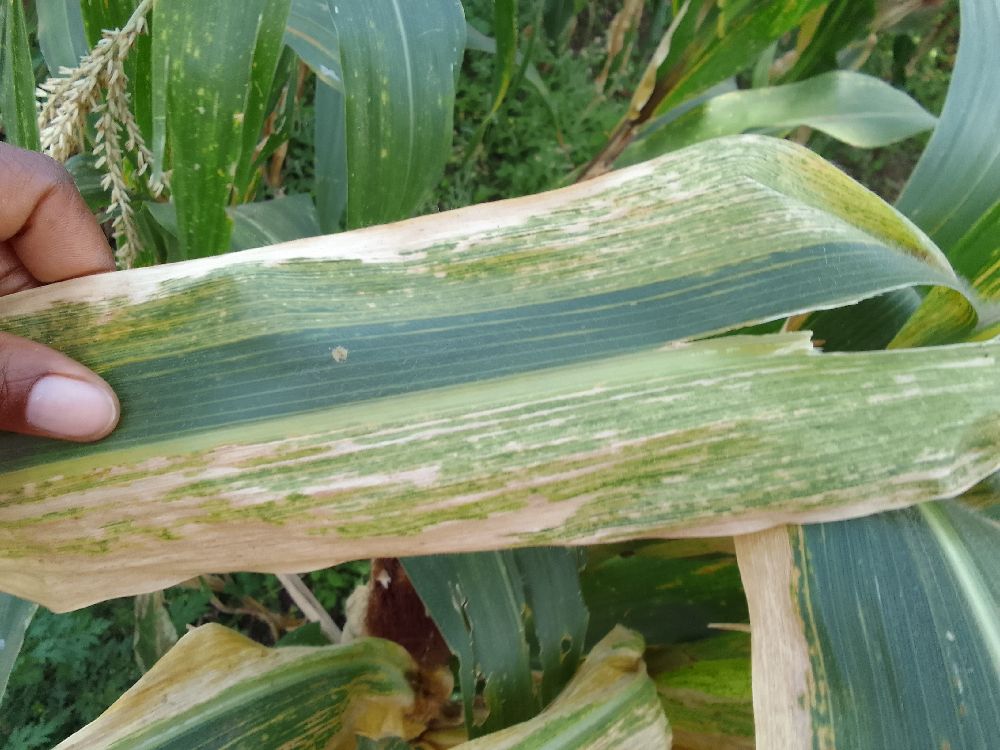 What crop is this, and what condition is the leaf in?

maize, maize lethal necrosis
